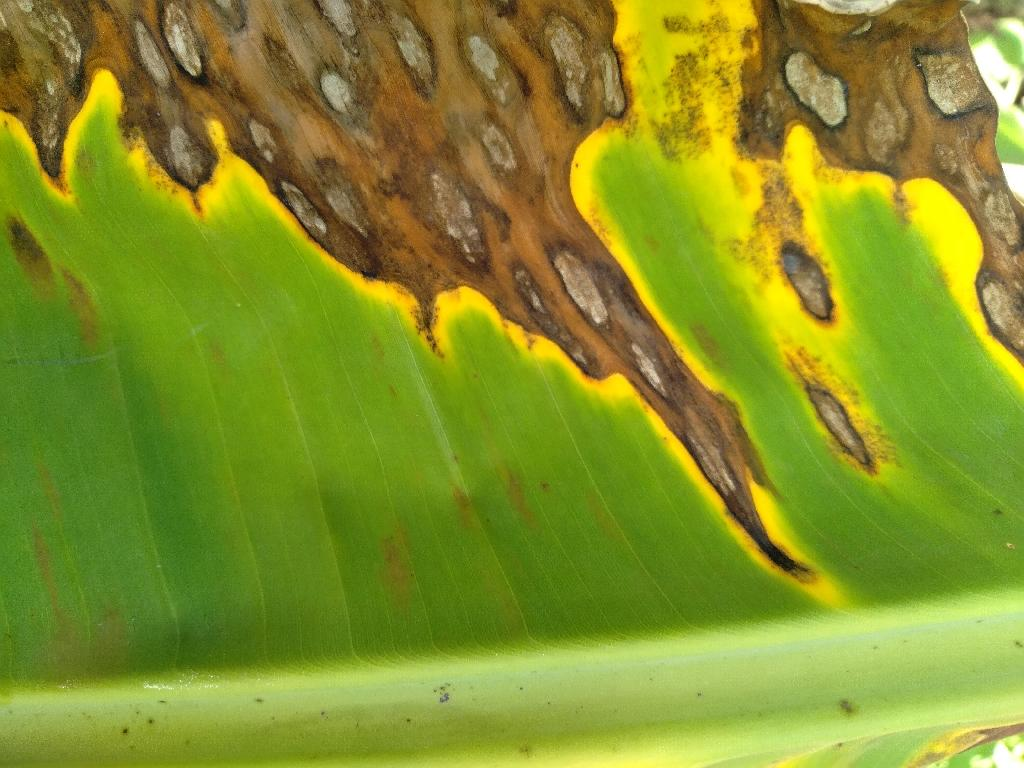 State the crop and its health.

banana, black sigatoka
